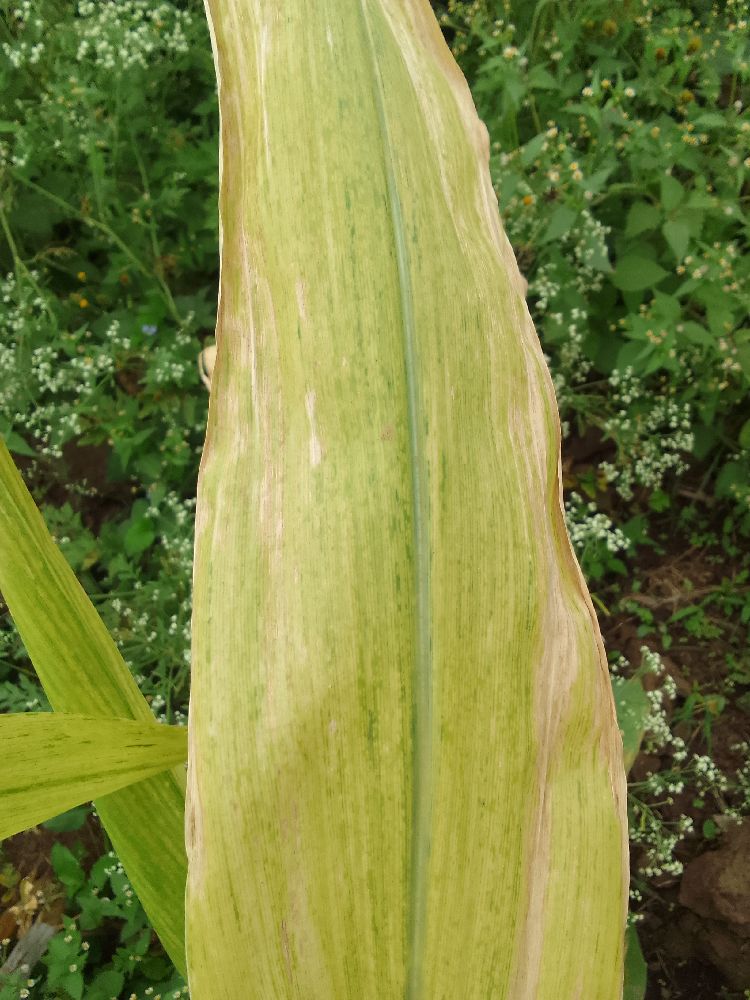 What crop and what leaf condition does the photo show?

maize, maize lethal necrosis
